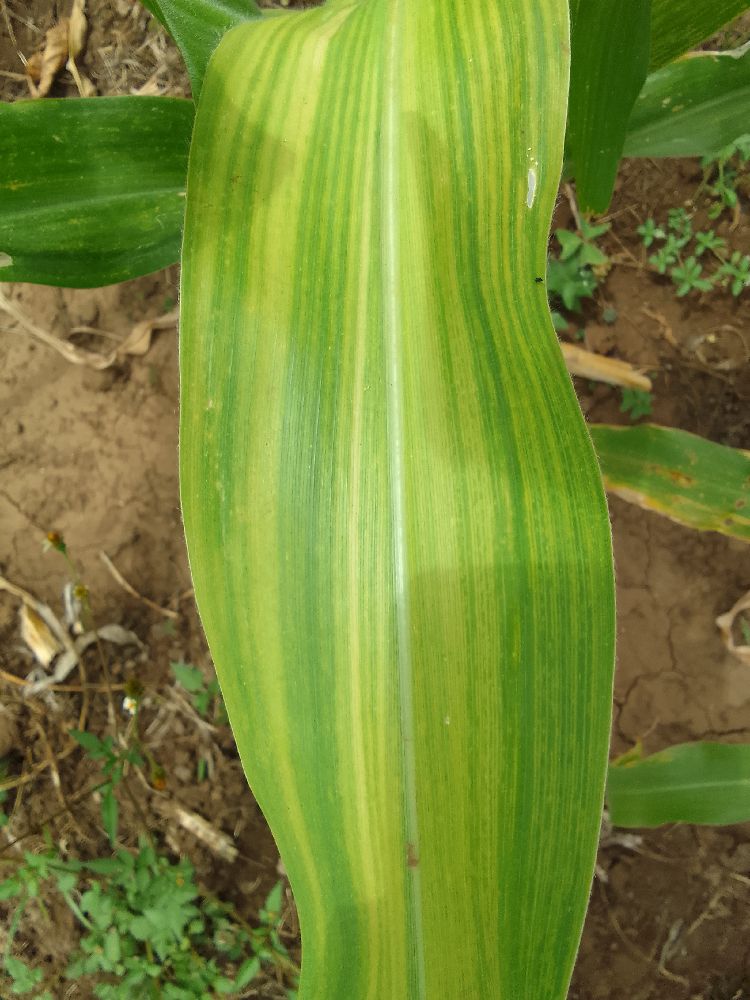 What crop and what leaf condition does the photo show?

maize, maize lethal necrosis
